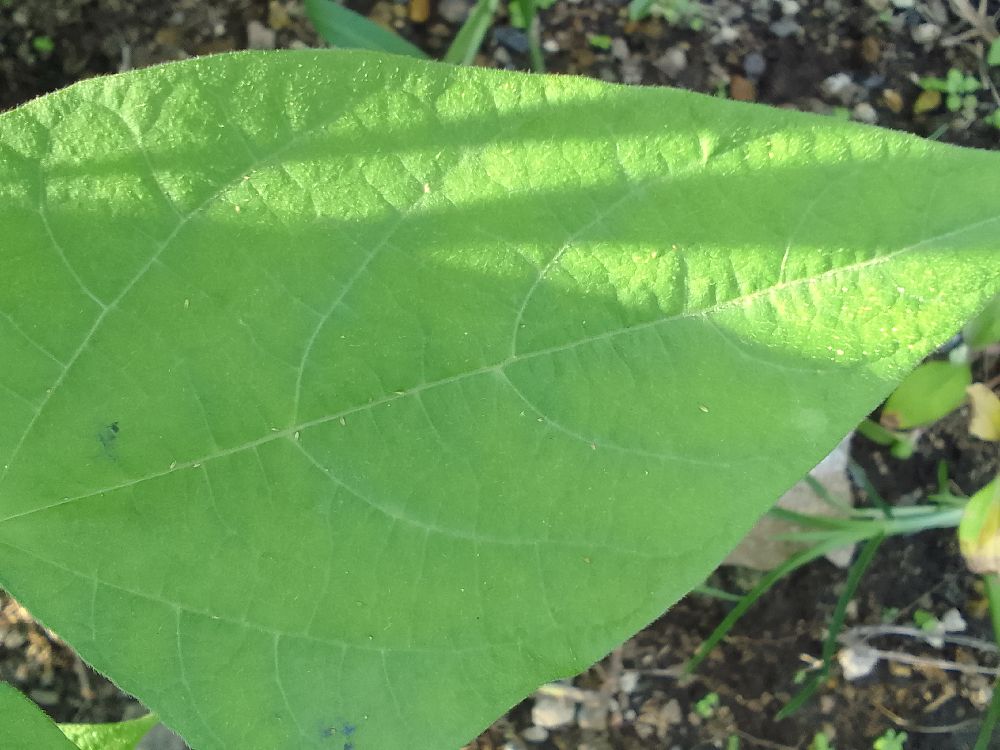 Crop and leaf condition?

common bean, healthy
